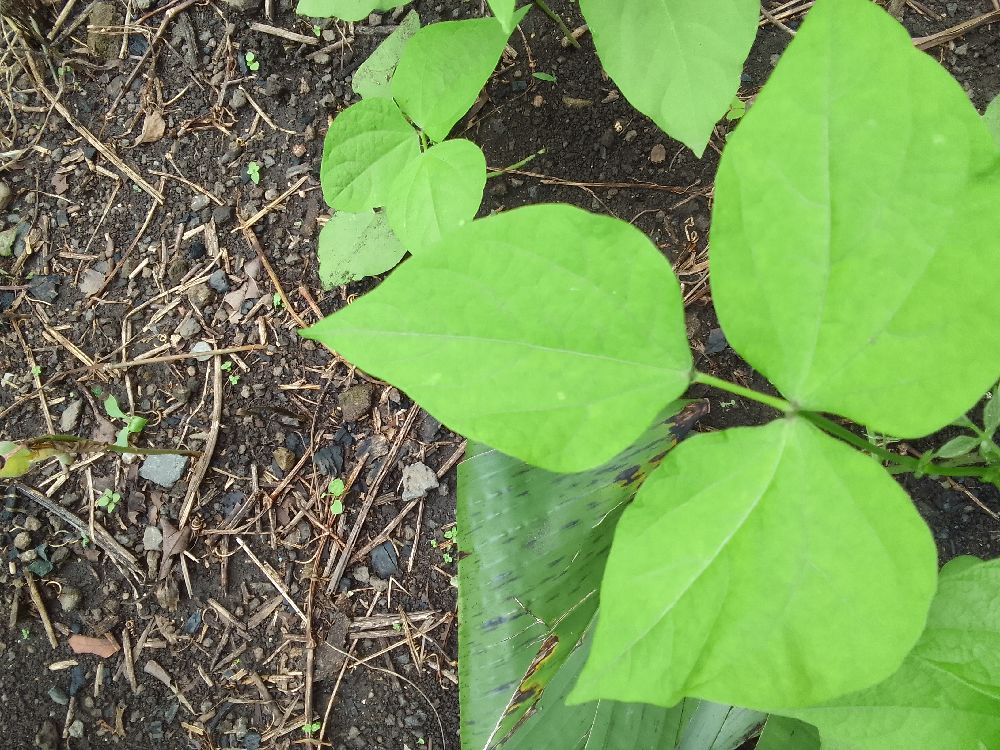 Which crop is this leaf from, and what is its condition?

common bean, healthy
